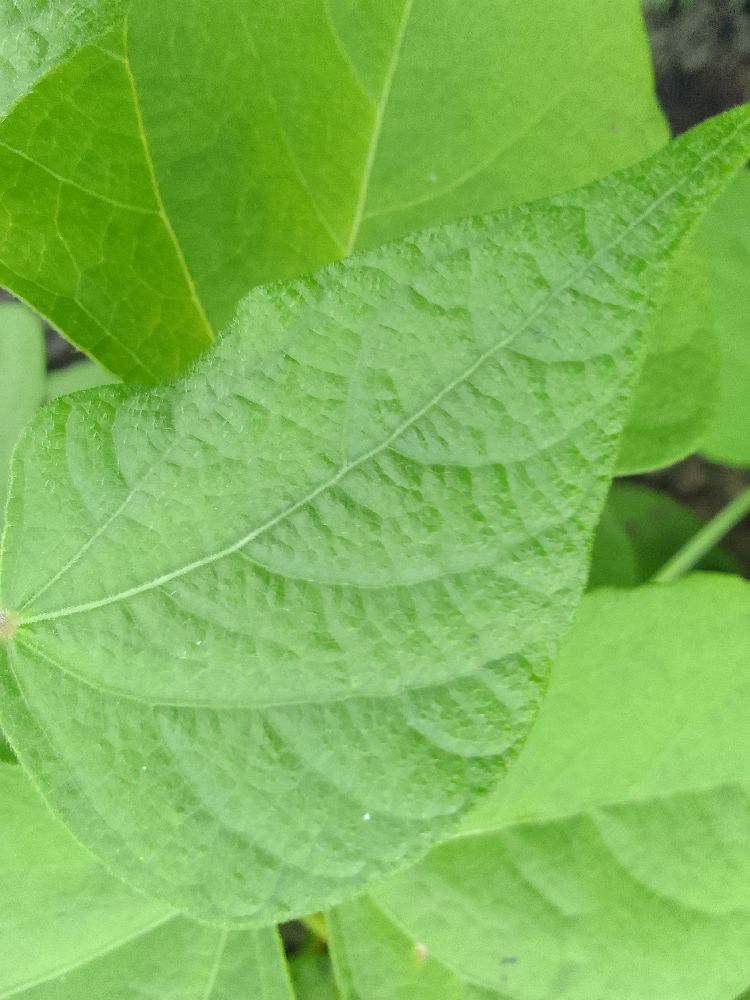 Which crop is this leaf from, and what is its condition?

common bean, healthy
